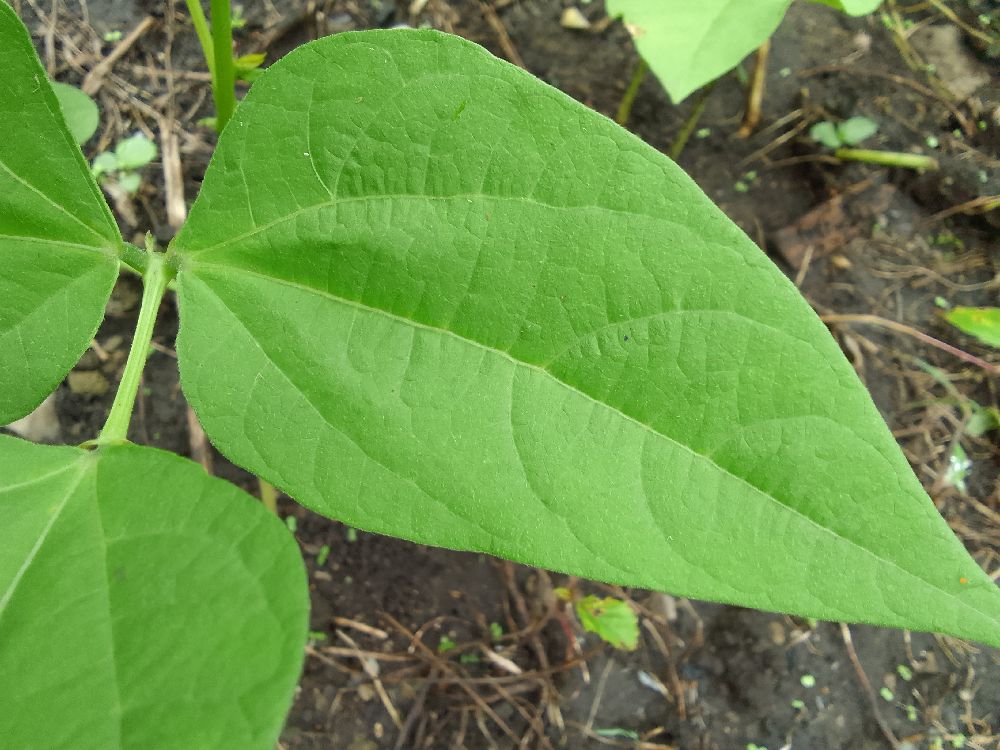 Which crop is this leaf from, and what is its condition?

common bean, healthy
